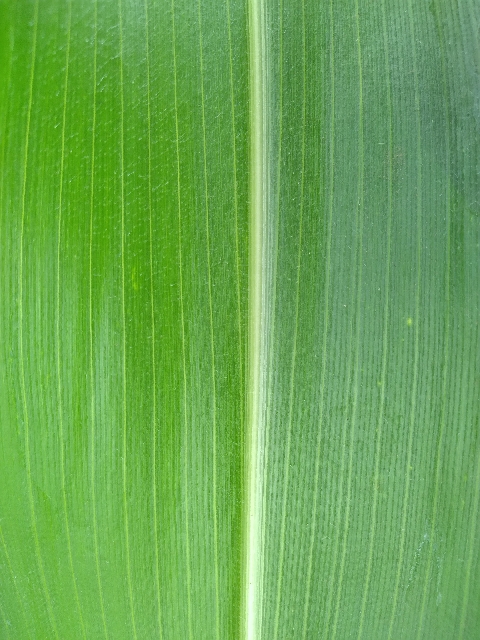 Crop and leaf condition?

maize, healthy
